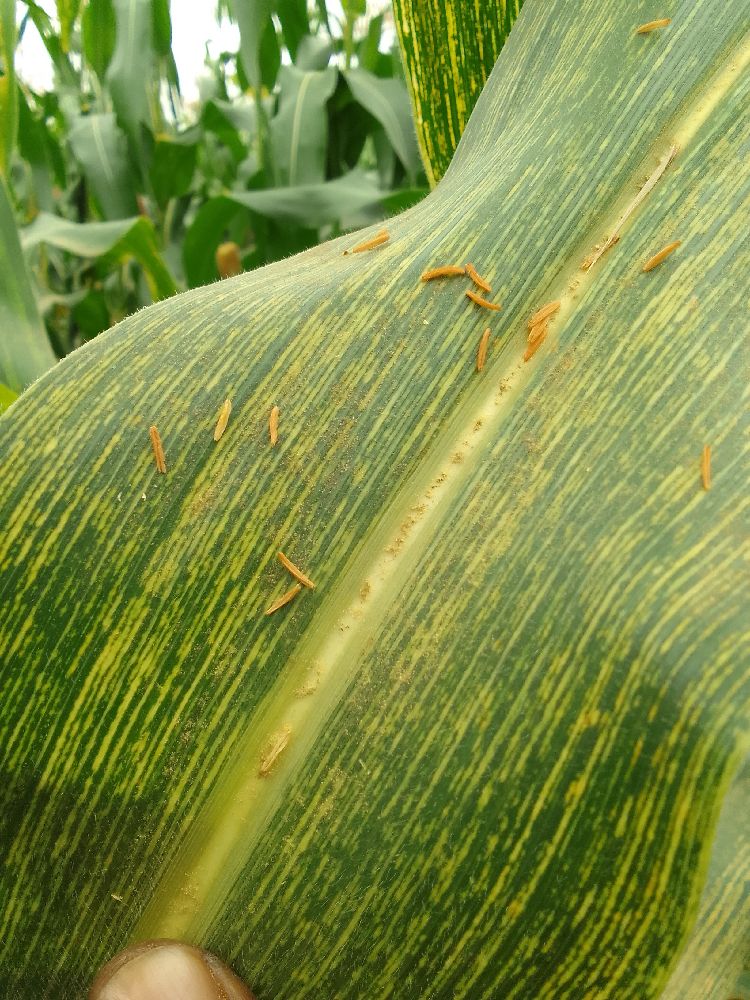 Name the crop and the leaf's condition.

maize, maize streak virus
